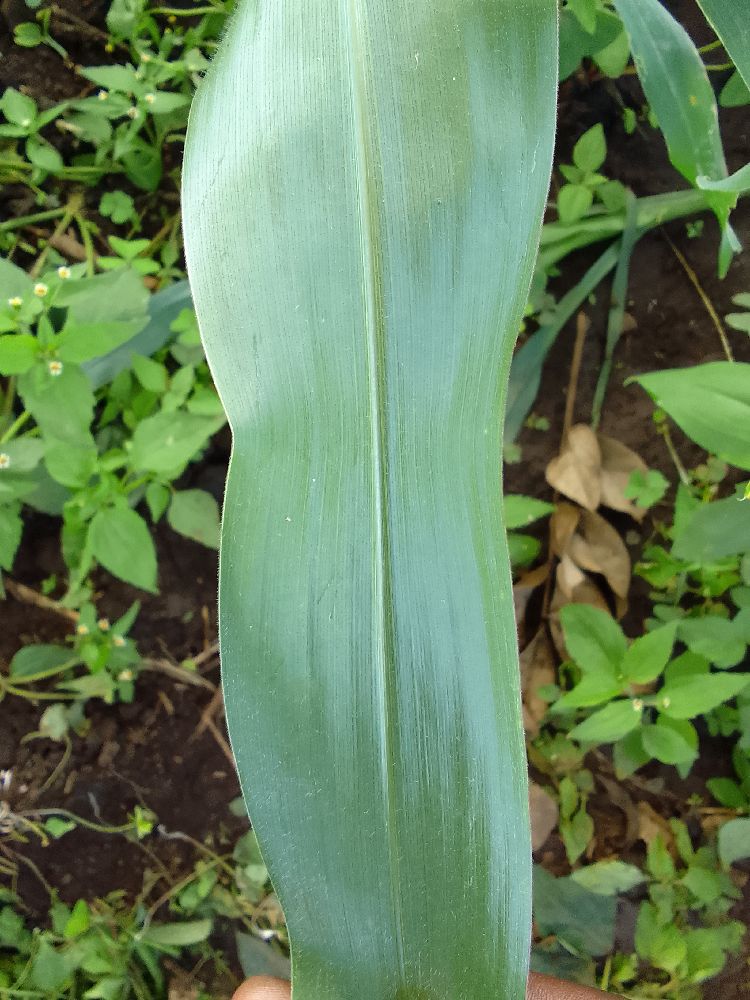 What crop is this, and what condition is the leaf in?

maize, healthy
